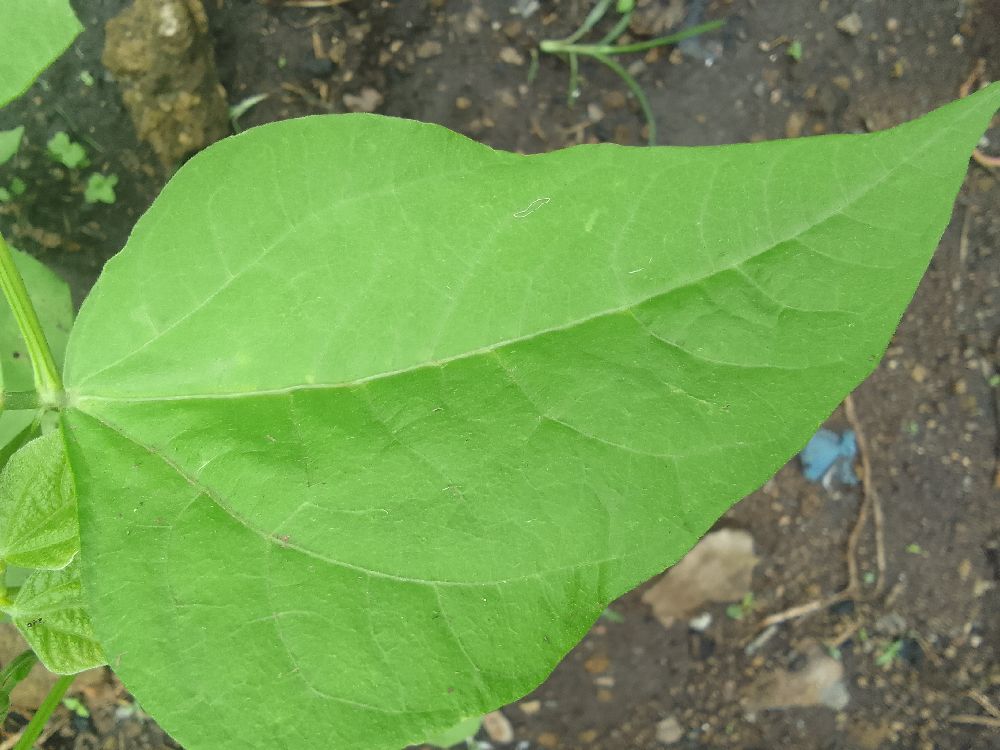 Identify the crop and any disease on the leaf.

common bean, healthy
